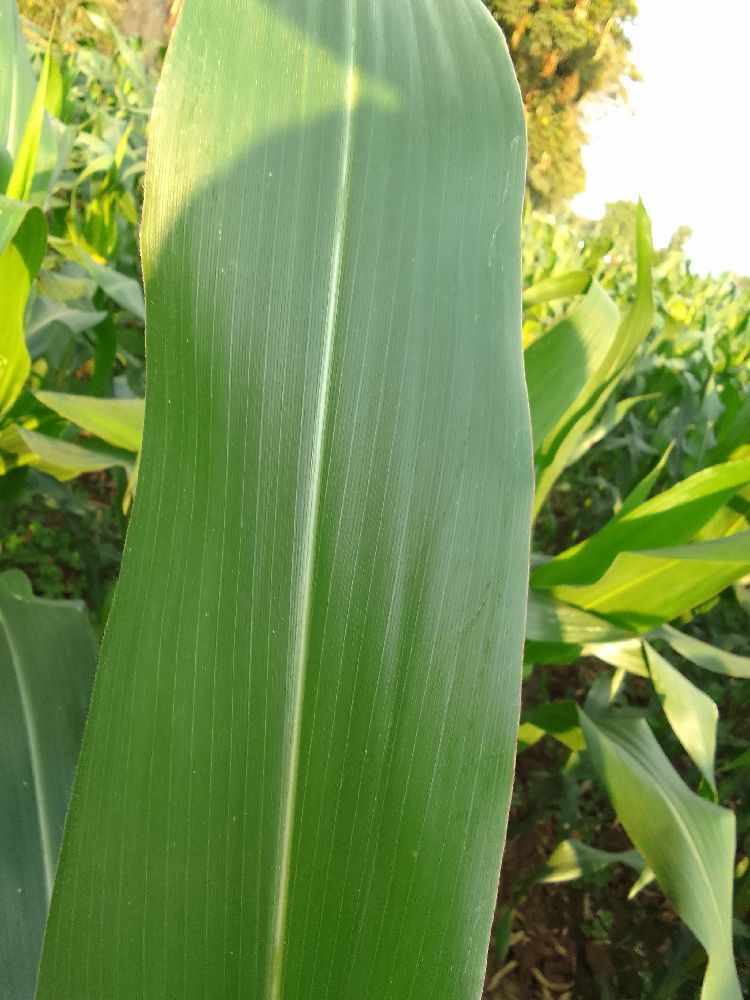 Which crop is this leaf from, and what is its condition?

maize, healthy
